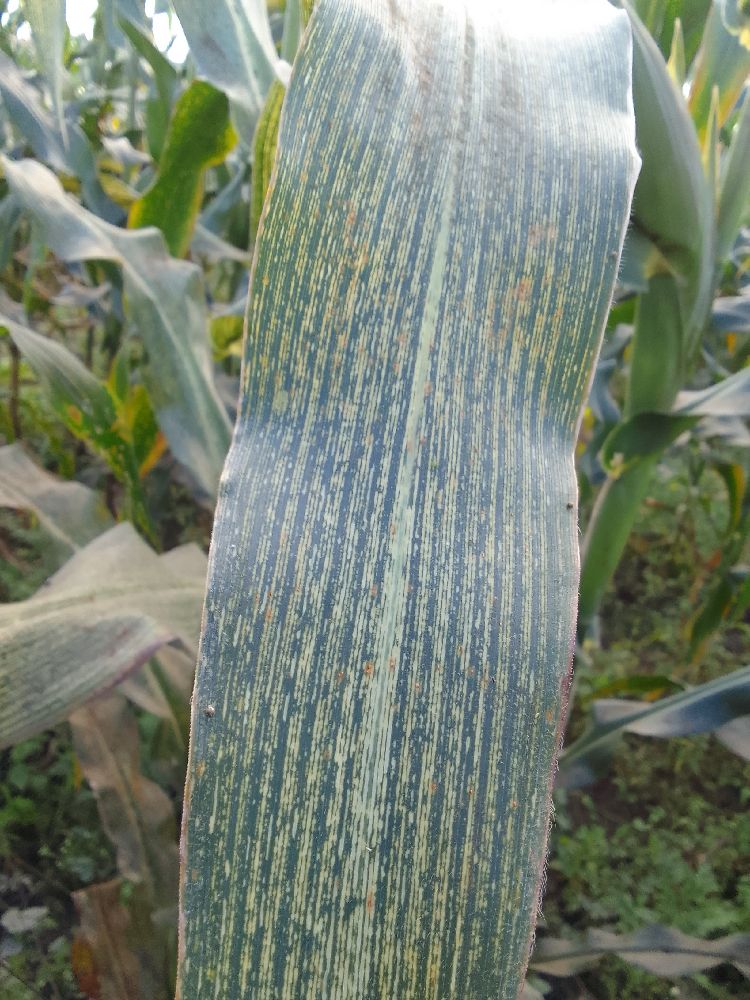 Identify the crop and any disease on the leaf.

maize, maize streak virus
